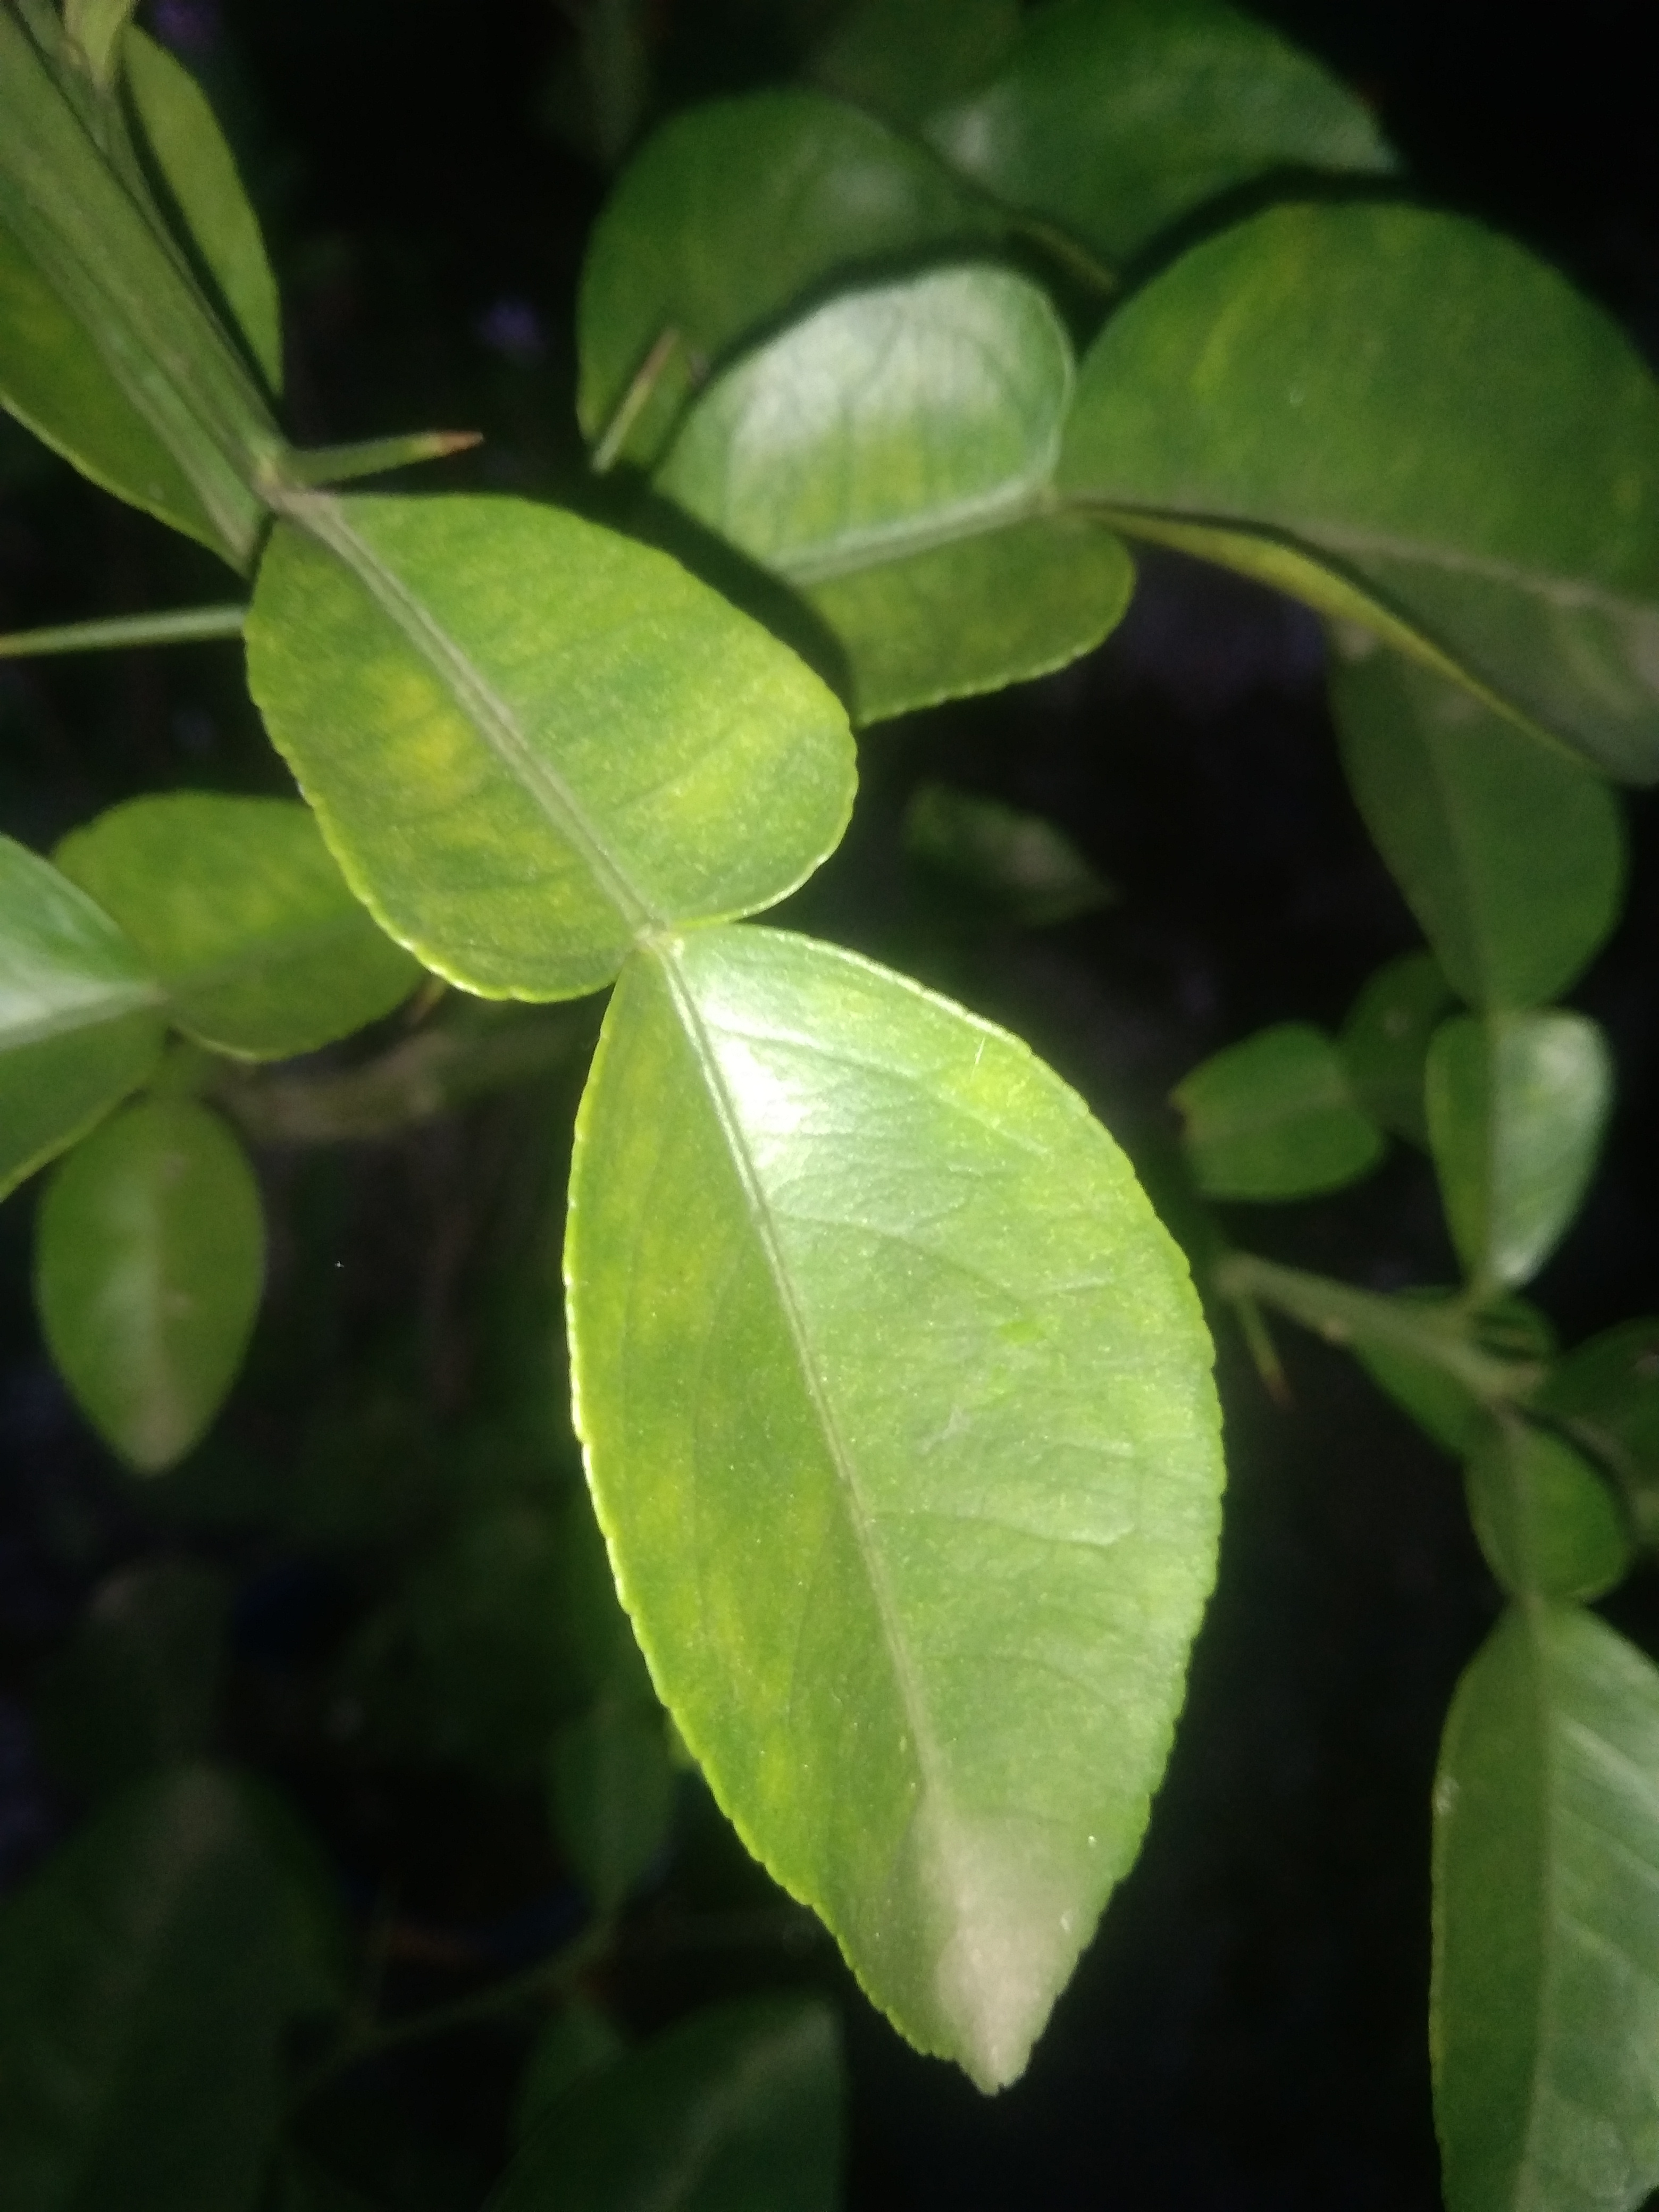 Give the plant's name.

lemon
